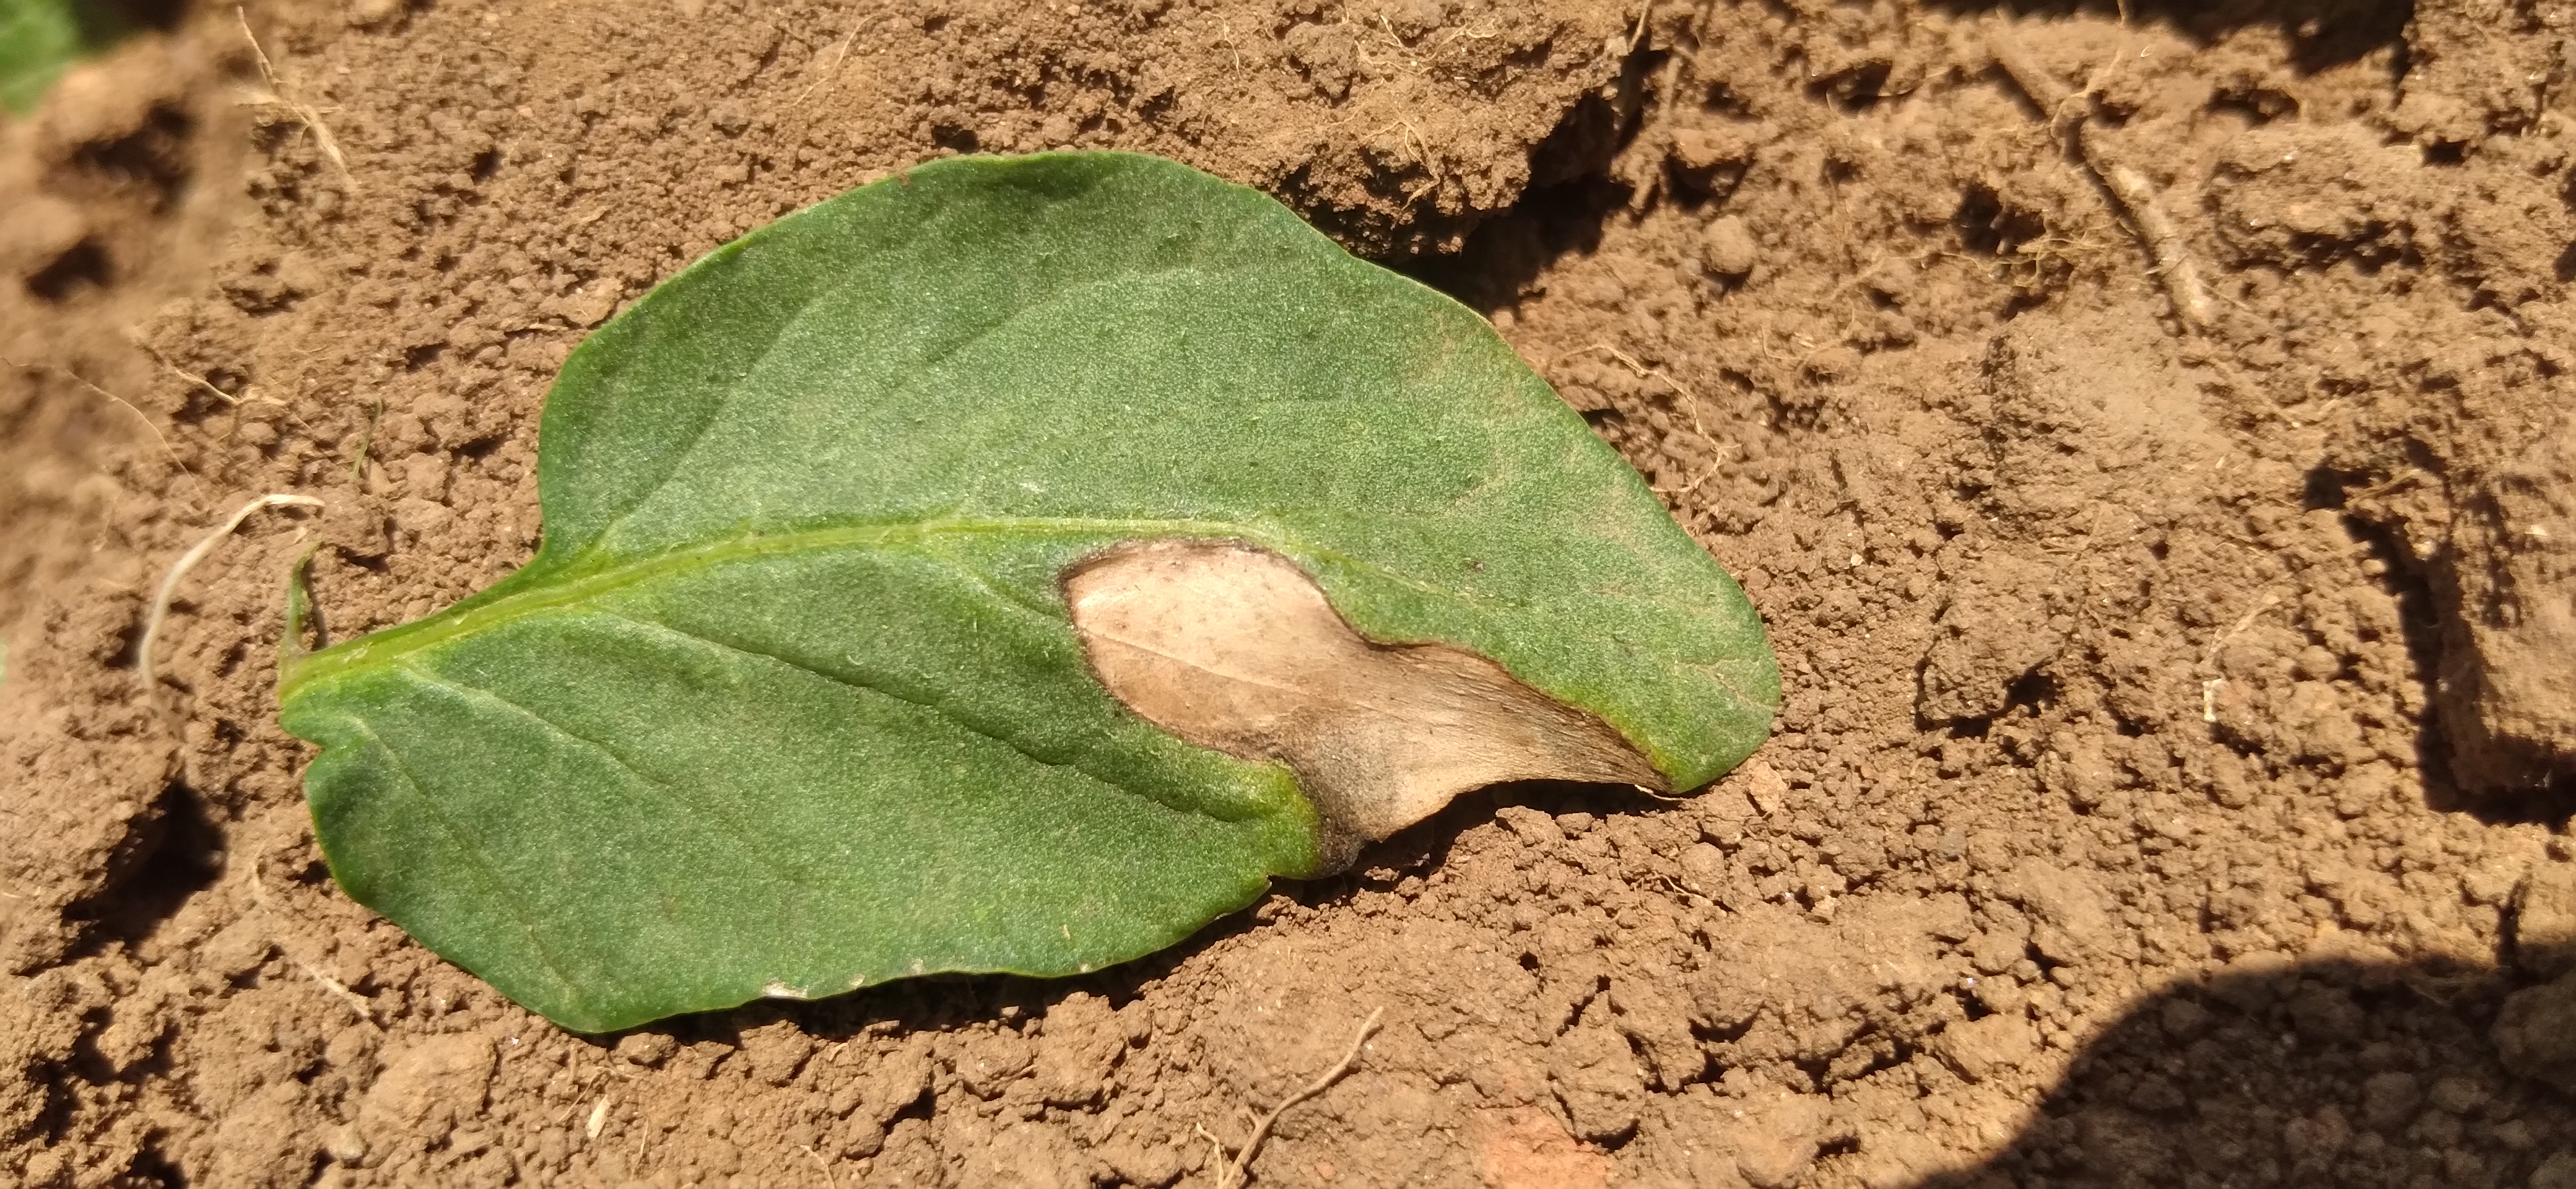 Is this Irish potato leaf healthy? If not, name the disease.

early blight
